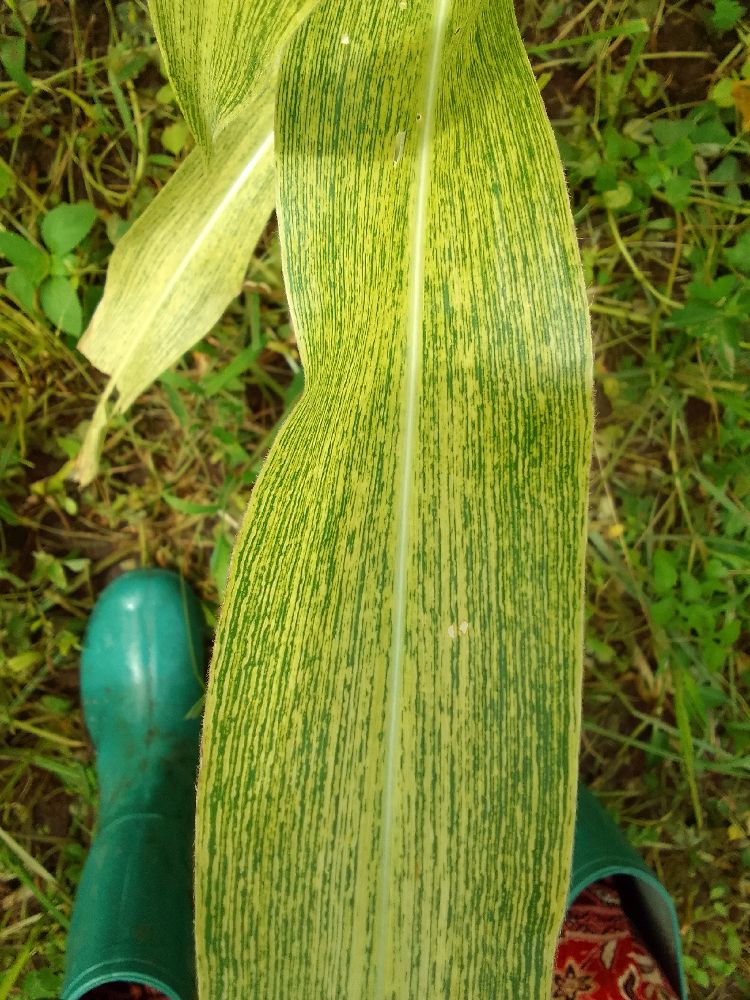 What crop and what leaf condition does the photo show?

maize, maize streak virus
